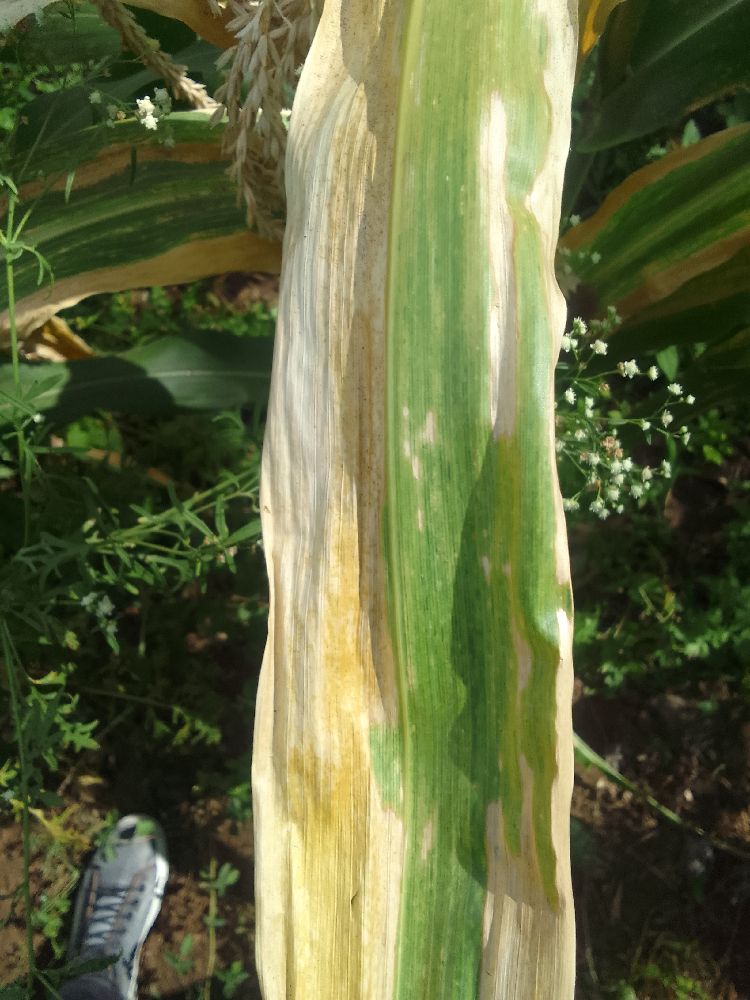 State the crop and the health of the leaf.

maize, maize lethal necrosis
